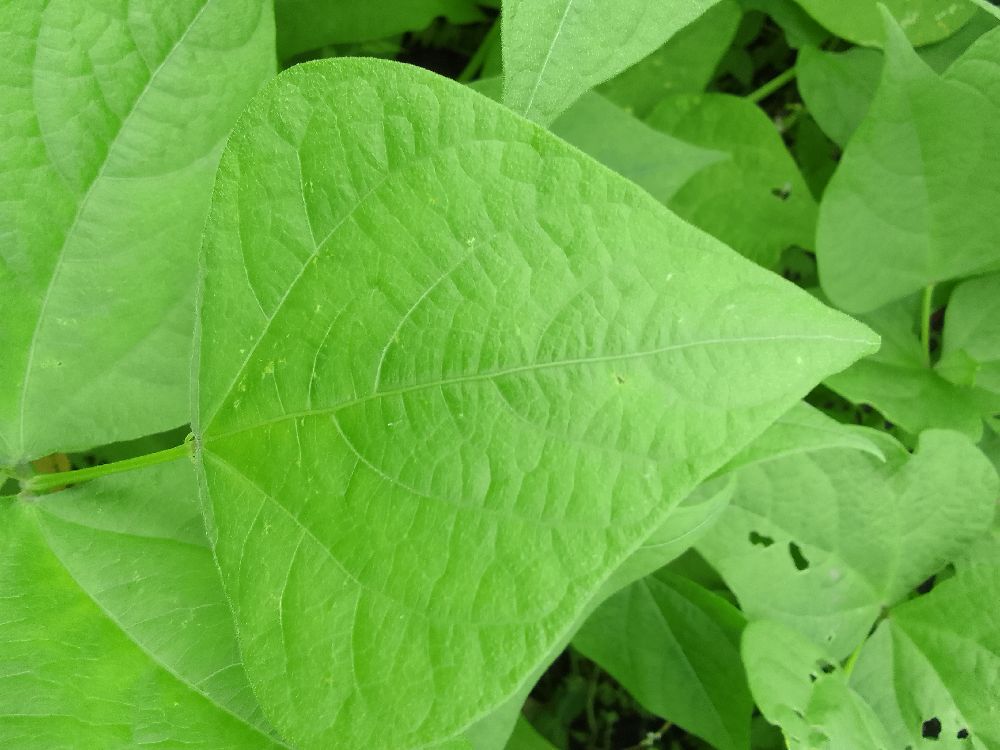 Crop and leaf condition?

common bean, healthy
